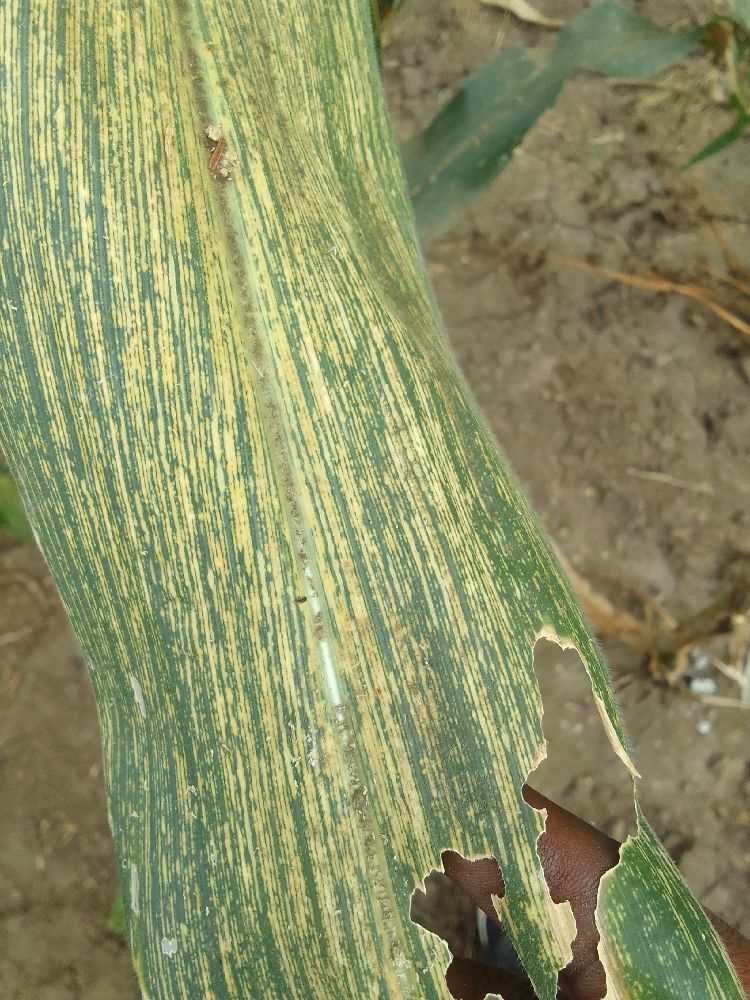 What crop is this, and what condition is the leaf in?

maize, maize streak virus
